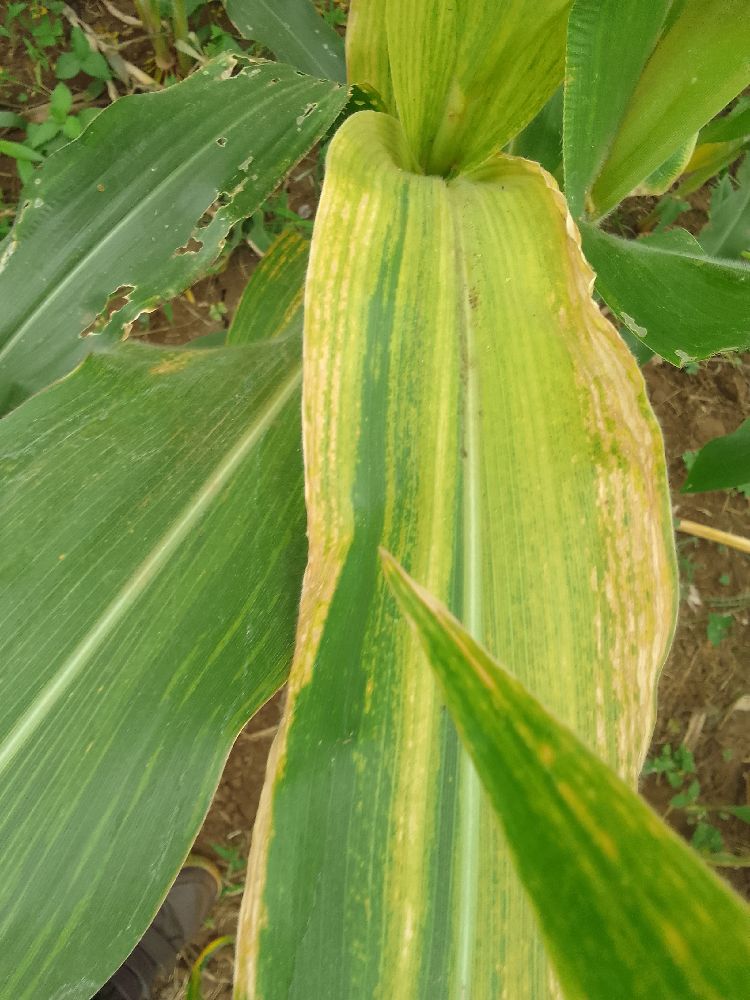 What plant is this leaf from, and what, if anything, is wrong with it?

maize, maize lethal necrosis
